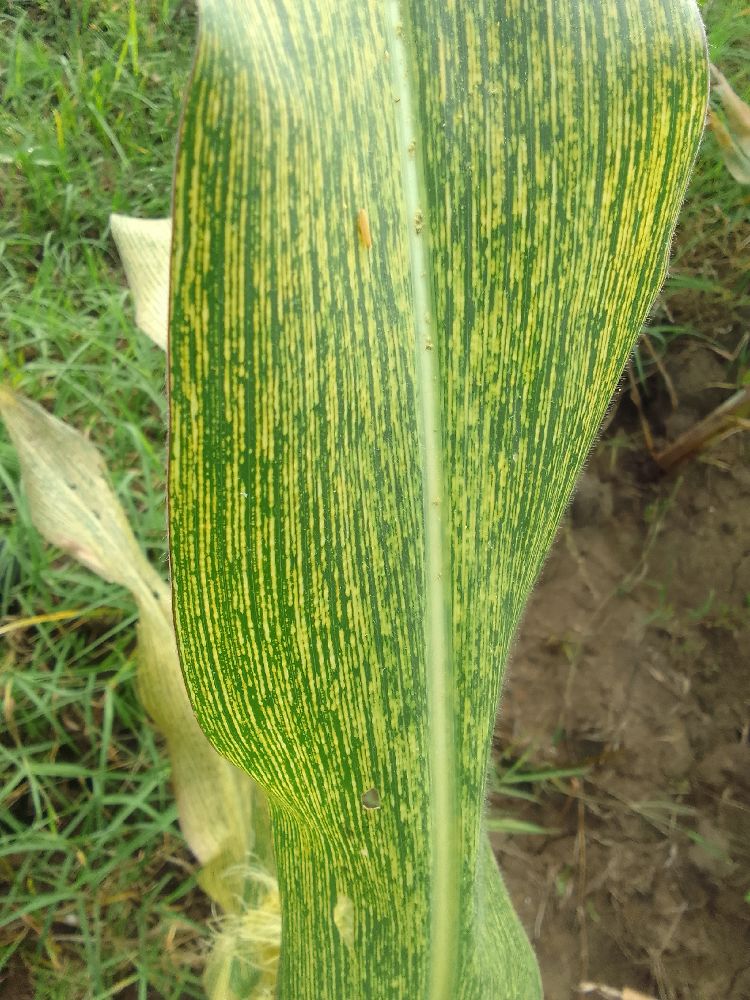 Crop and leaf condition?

maize, maize streak virus
